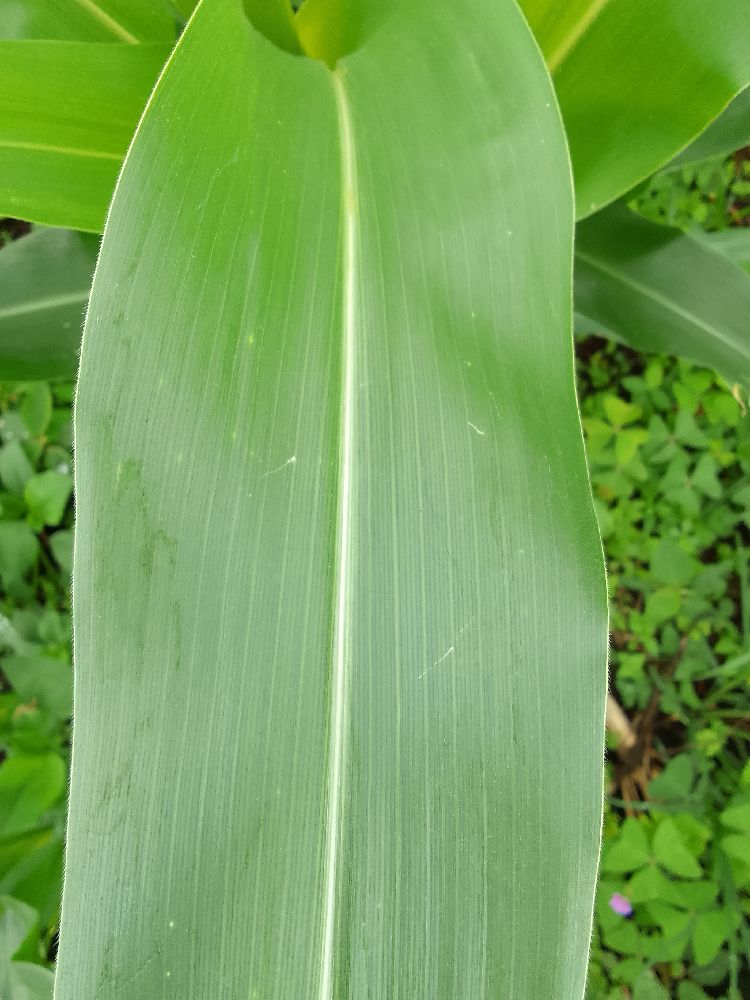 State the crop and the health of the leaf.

maize, healthy
